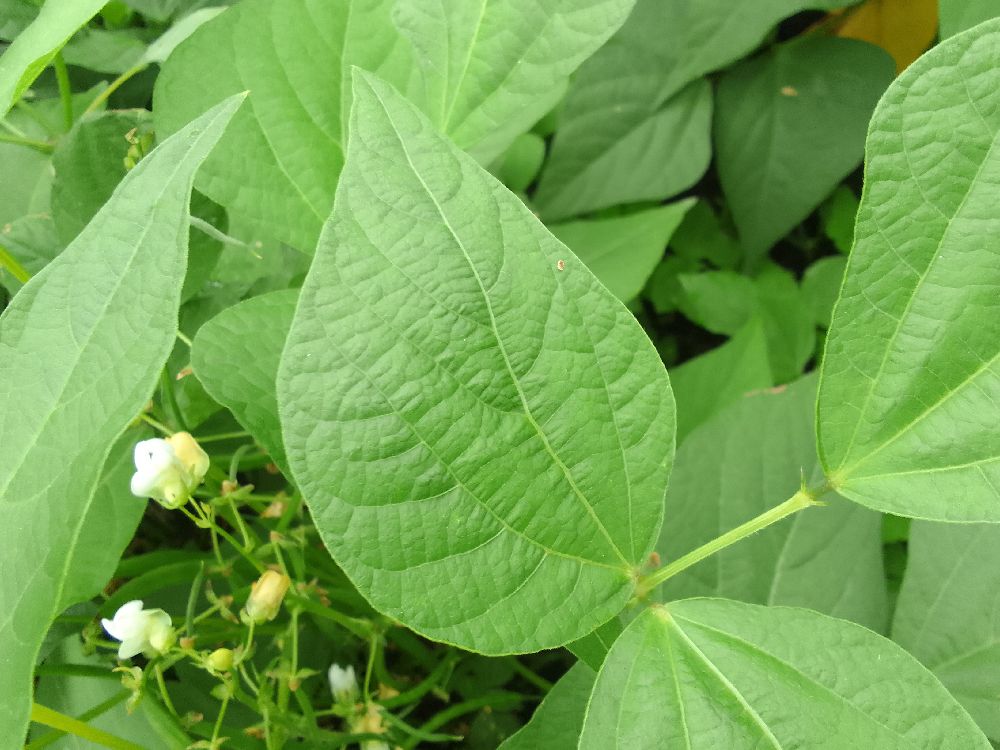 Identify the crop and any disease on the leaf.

common bean, healthy
